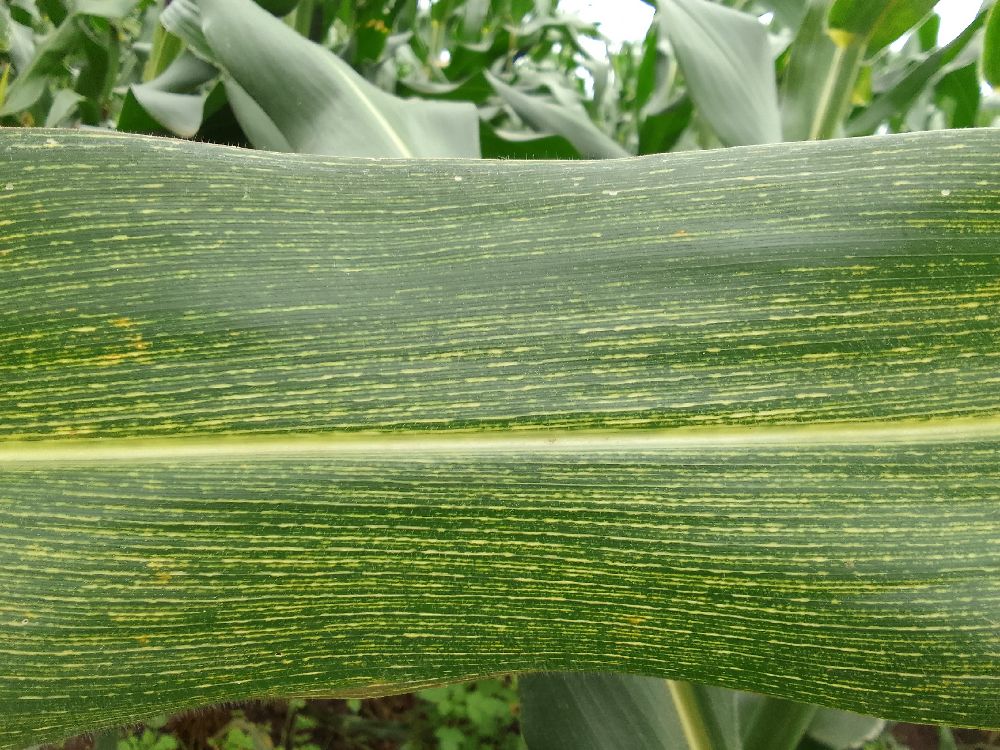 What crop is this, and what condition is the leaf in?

maize, maize streak virus
